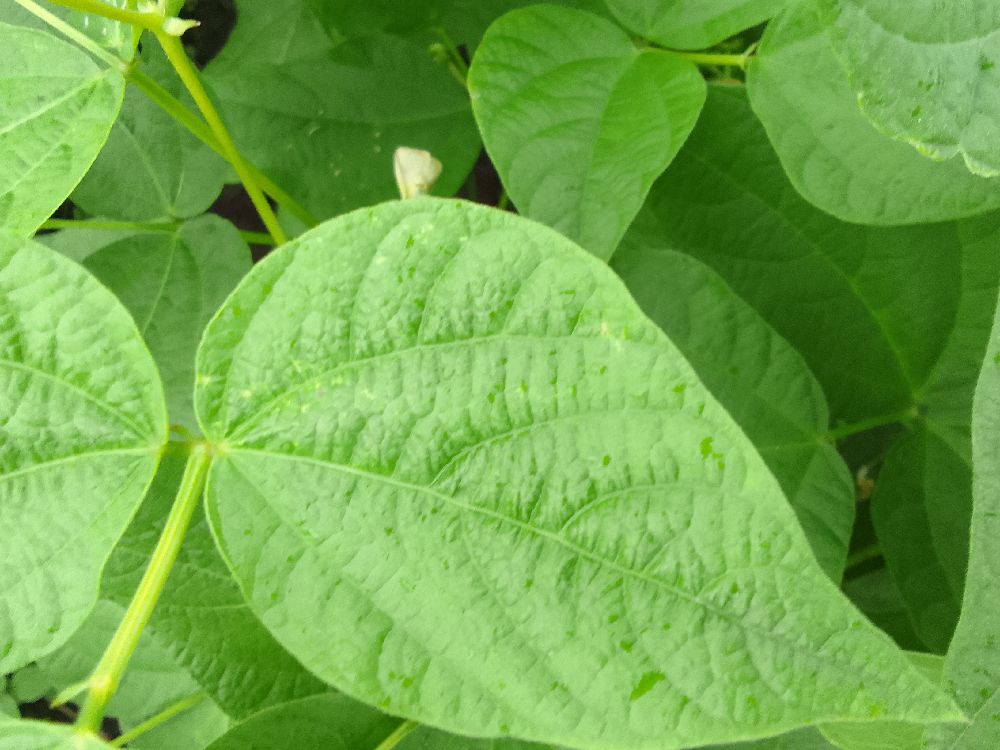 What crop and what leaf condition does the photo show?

common bean, healthy
